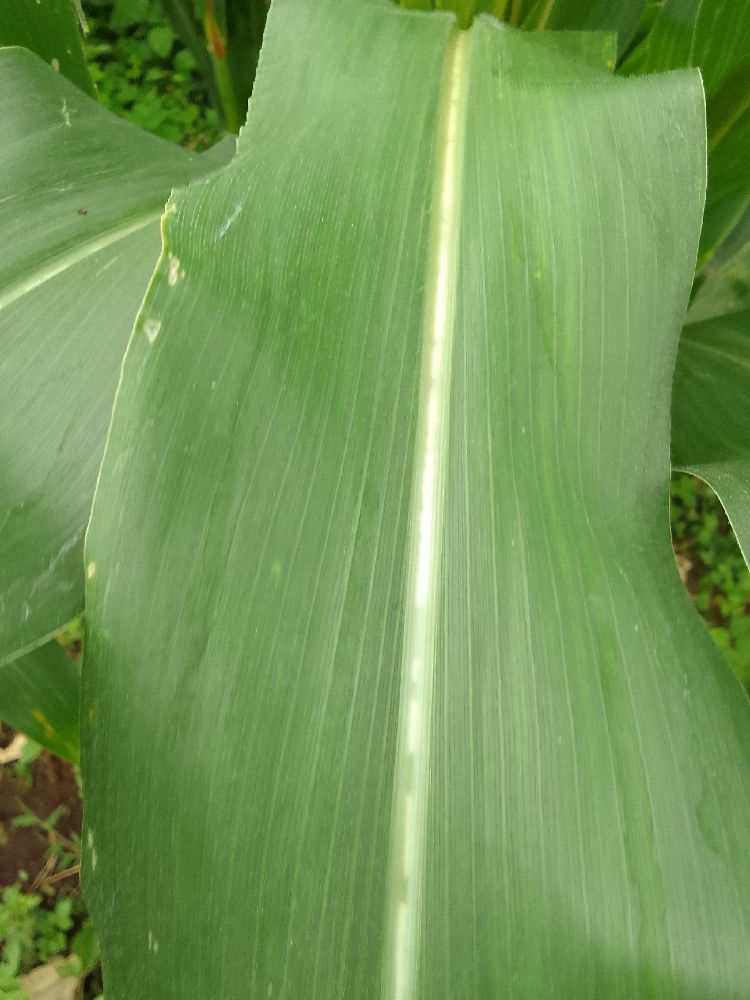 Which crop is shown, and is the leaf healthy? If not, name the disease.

maize, healthy
